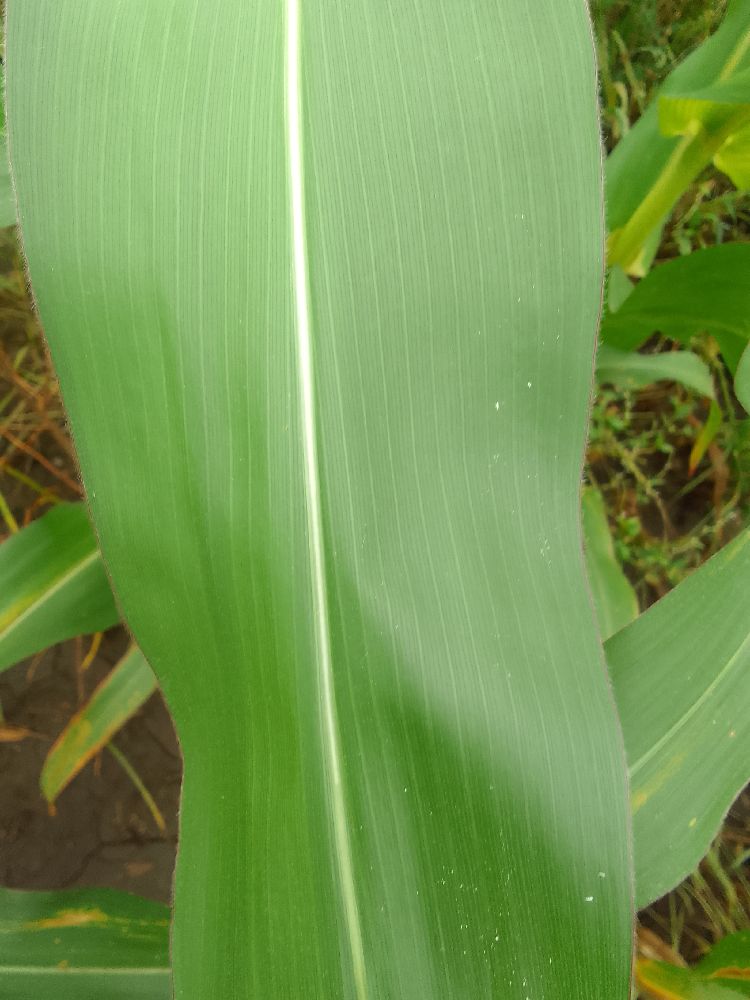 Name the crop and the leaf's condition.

maize, healthy
